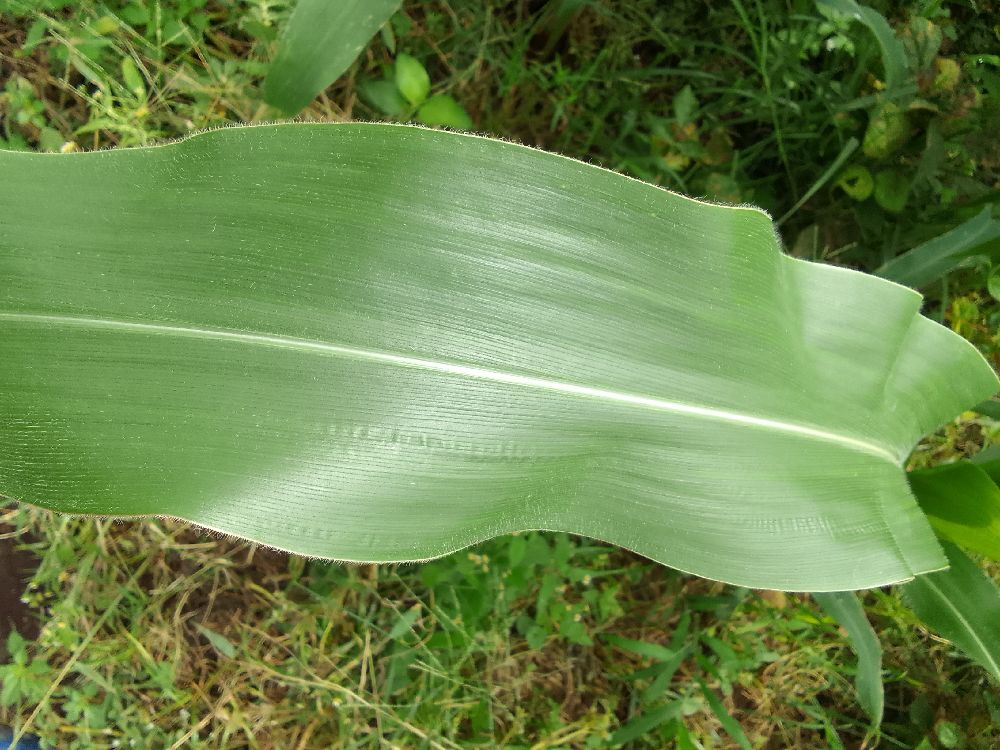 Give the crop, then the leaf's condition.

maize, healthy
